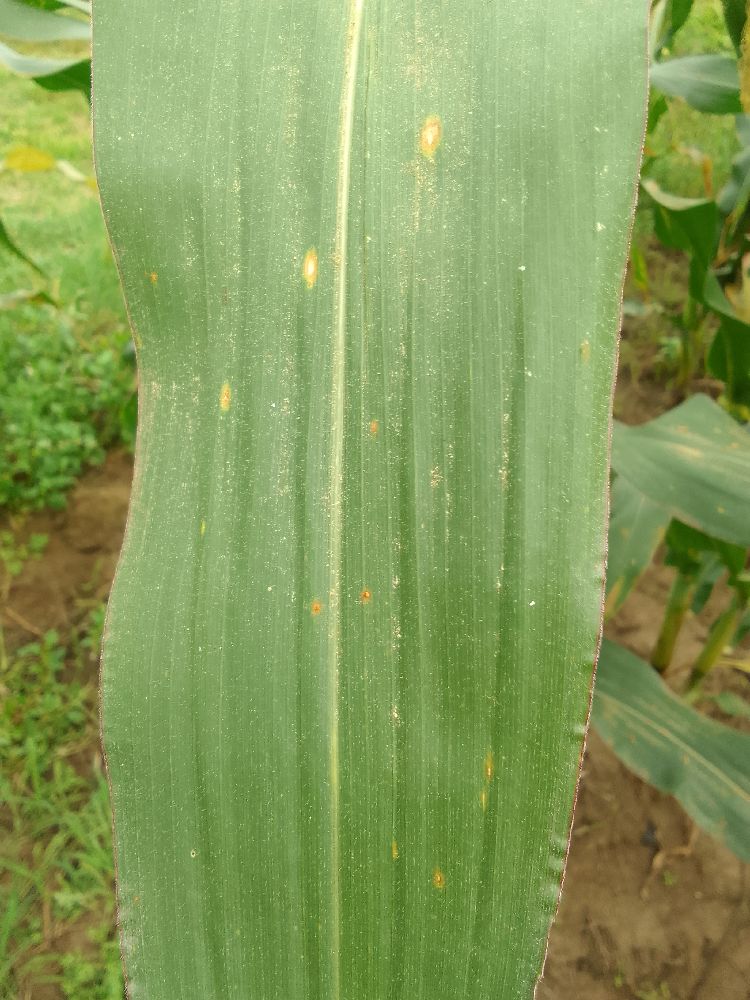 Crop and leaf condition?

maize, healthy
